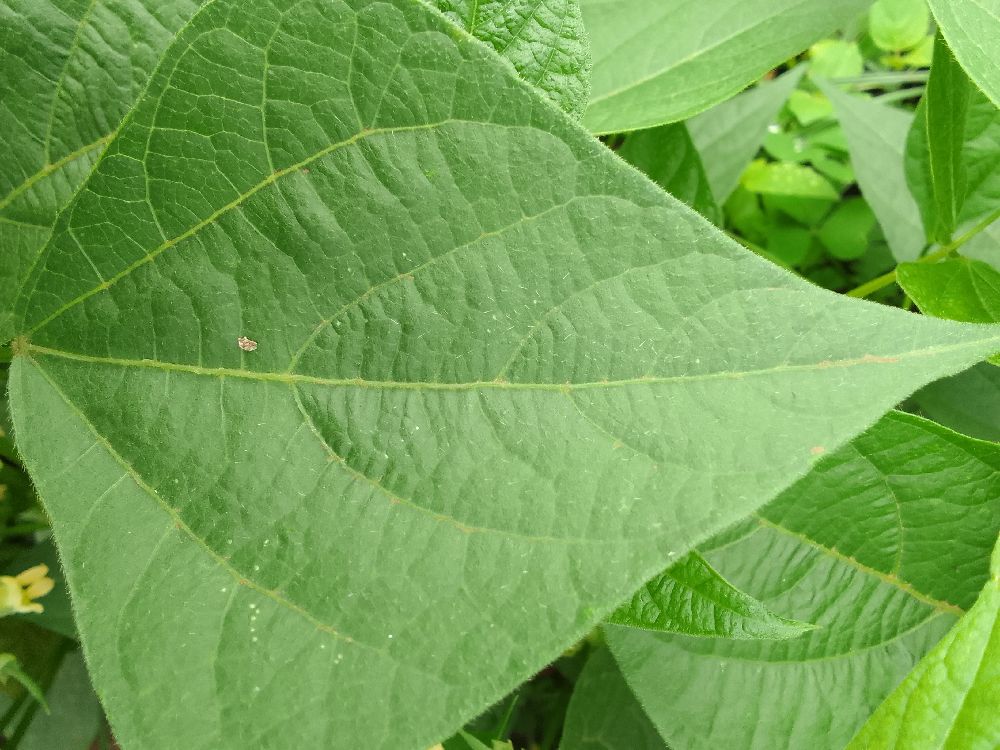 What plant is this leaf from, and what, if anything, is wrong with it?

common bean, healthy
